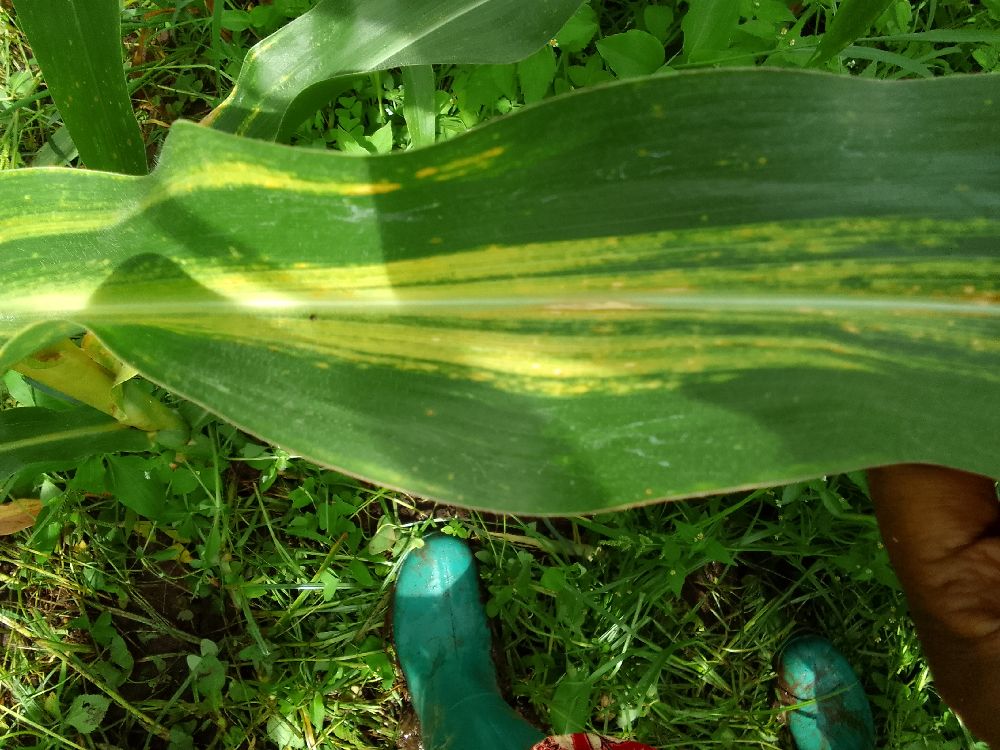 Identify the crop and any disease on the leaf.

maize, maize lethal necrosis
